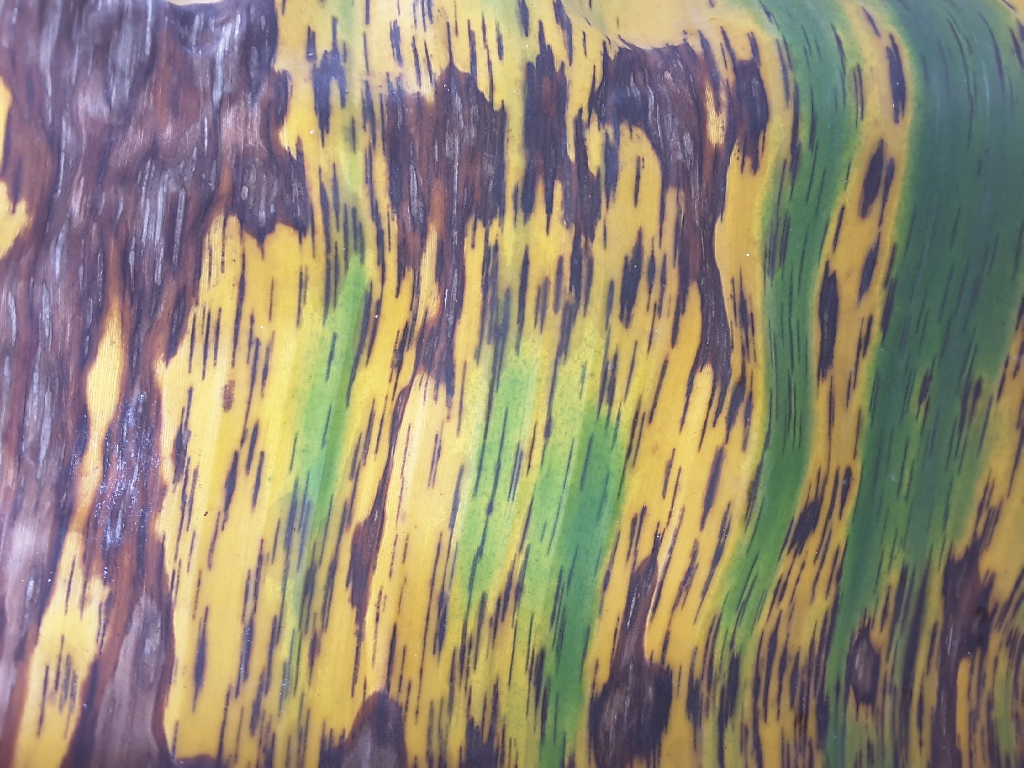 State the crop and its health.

banana, black sigatoka
